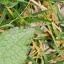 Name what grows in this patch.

structured weed
